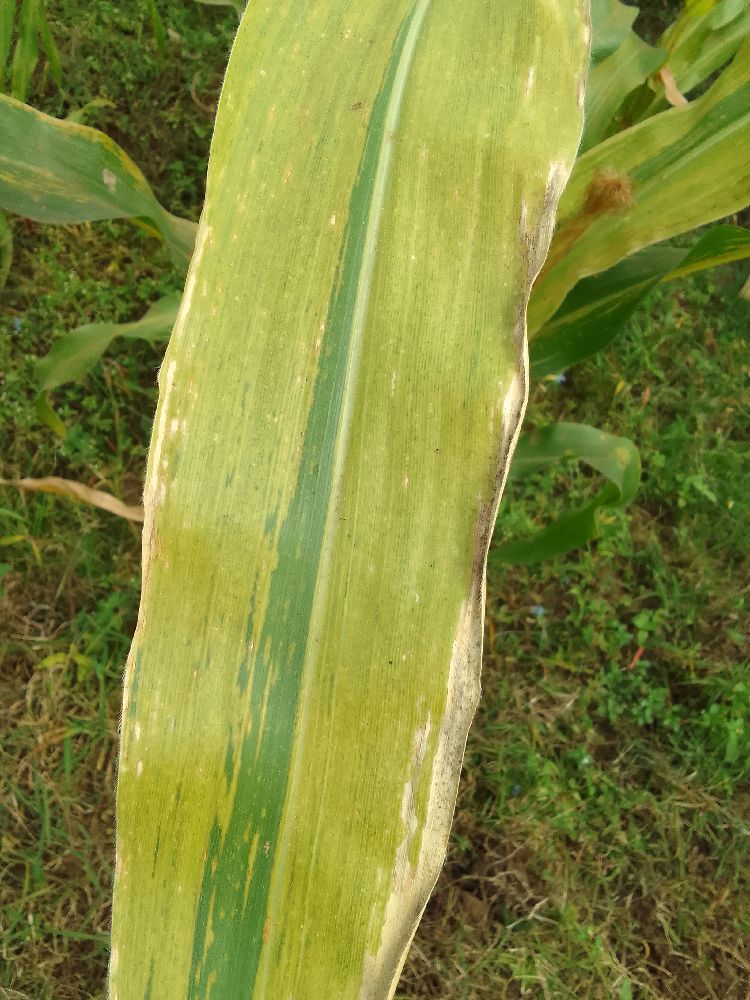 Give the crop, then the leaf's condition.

maize, maize lethal necrosis
